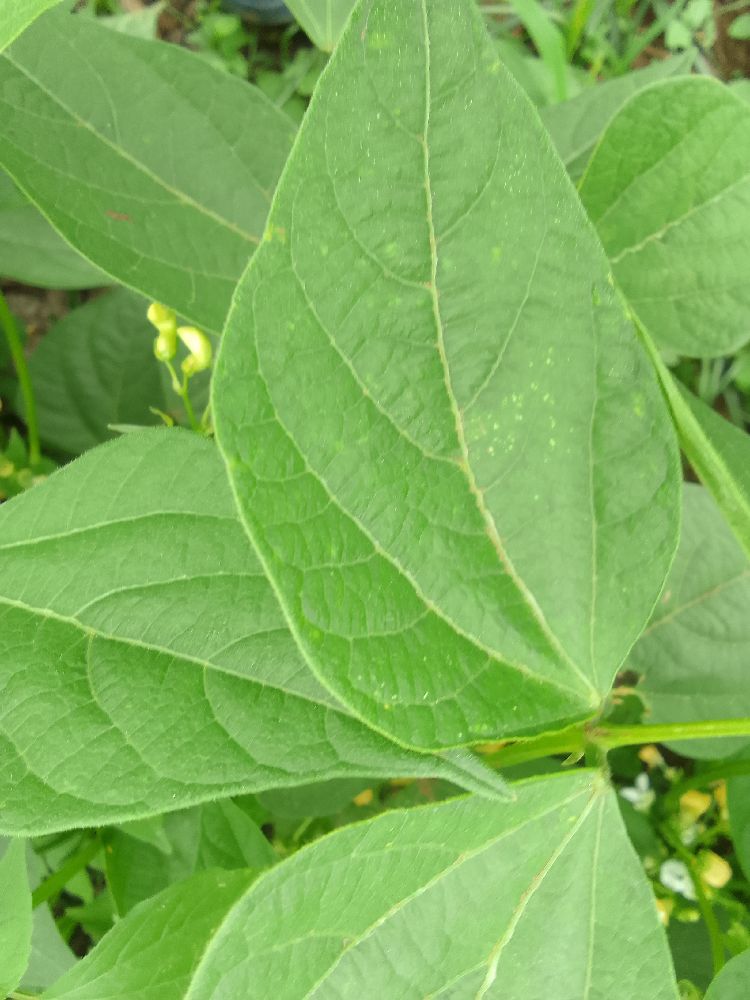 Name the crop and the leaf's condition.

common bean, healthy
